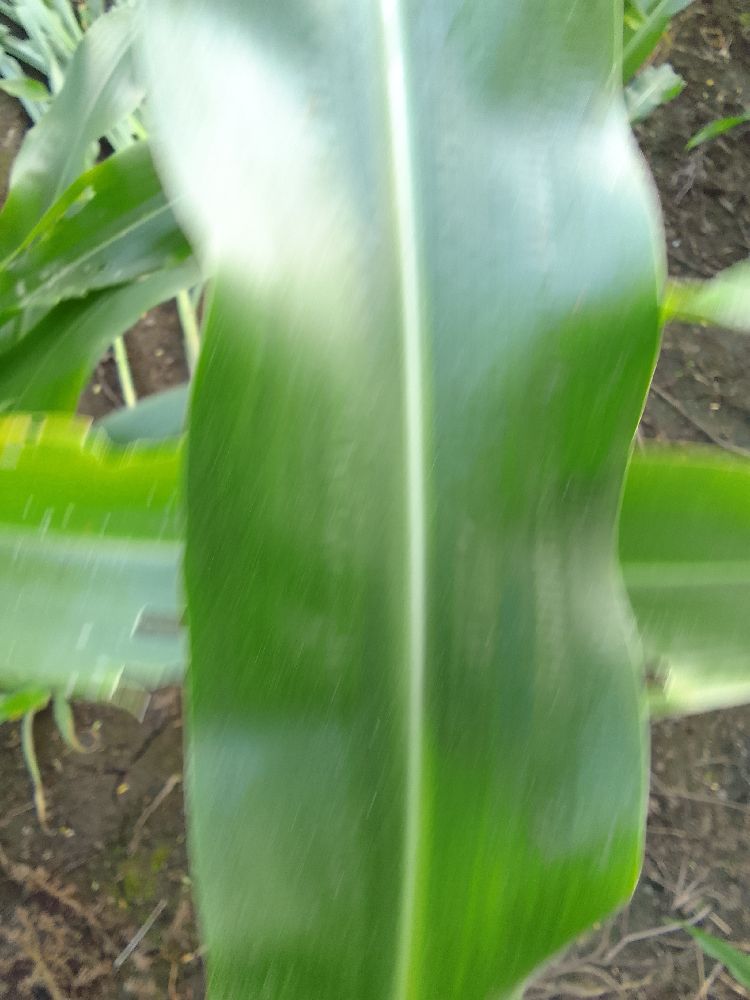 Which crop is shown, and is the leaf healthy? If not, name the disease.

maize, healthy
